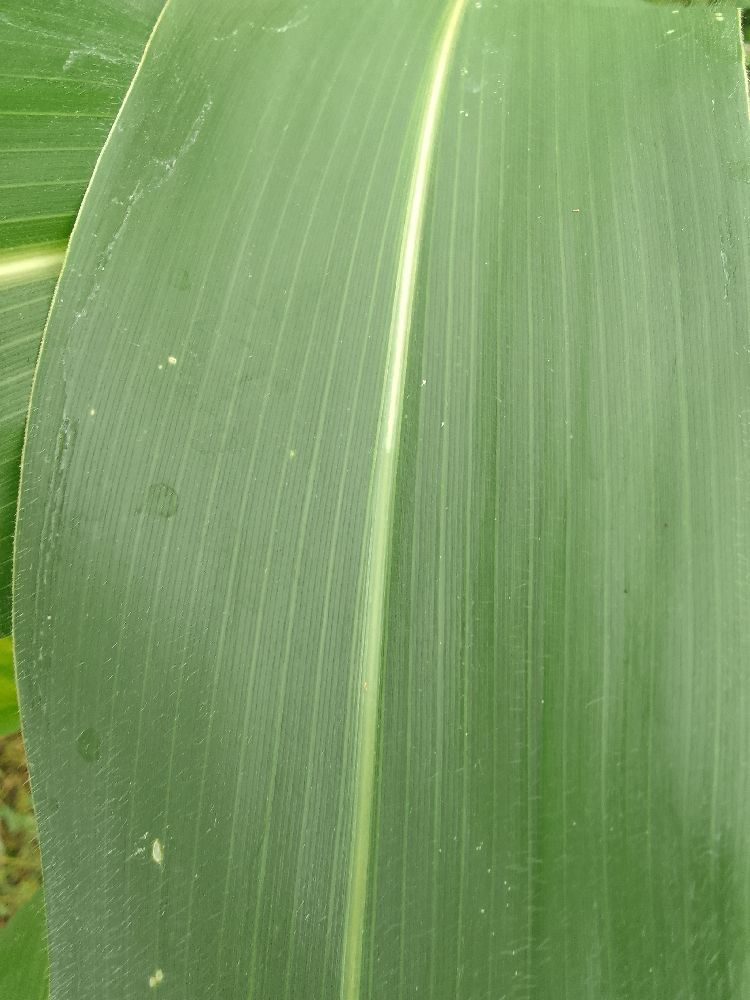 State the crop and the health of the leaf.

maize, healthy
